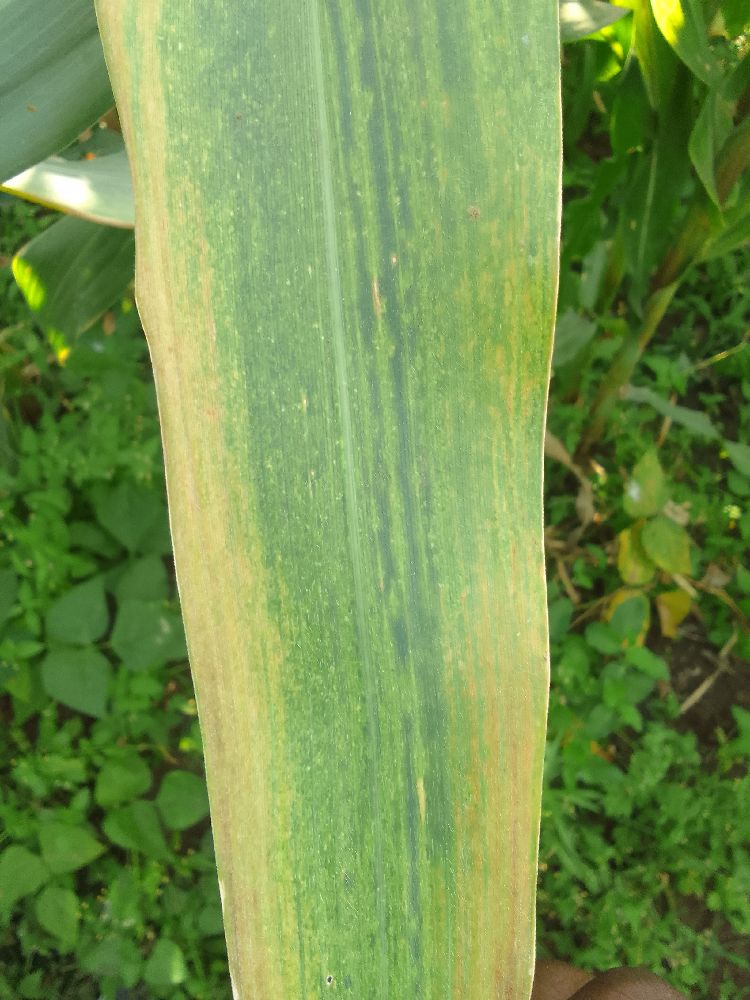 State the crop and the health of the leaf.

maize, maize lethal necrosis
